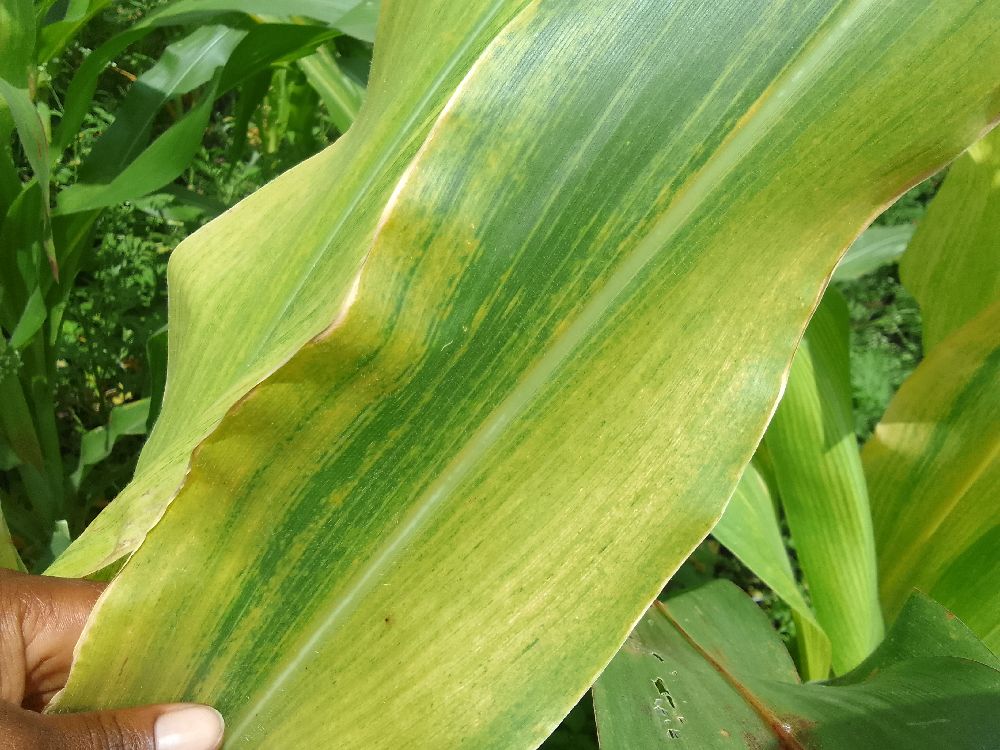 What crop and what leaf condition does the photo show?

maize, maize lethal necrosis
